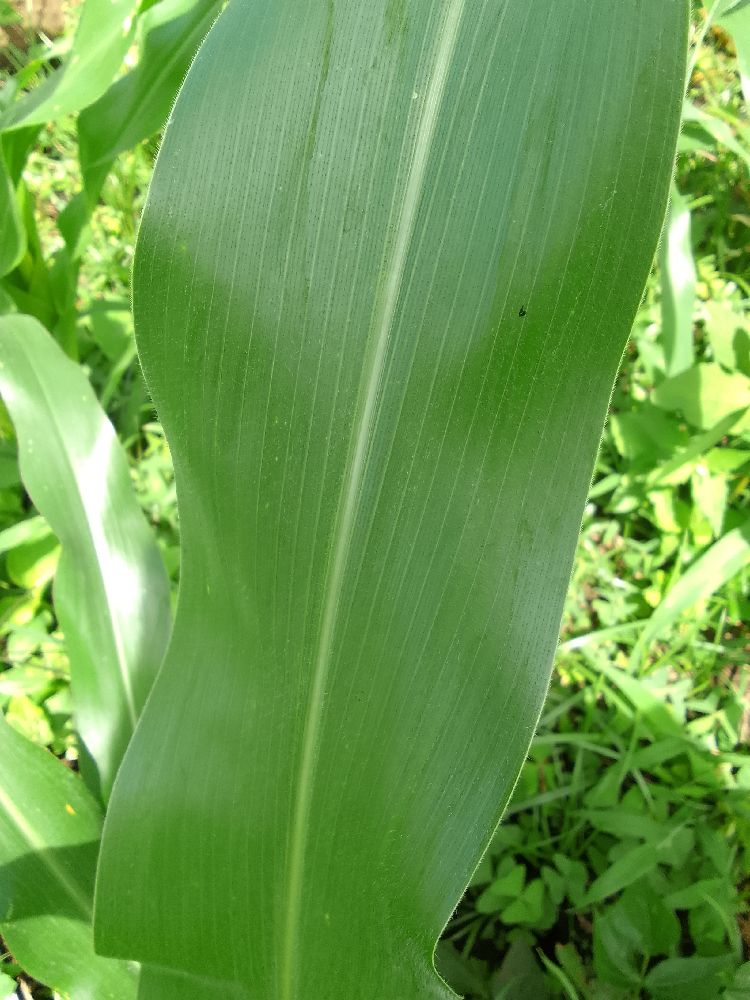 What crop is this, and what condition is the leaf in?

maize, healthy
